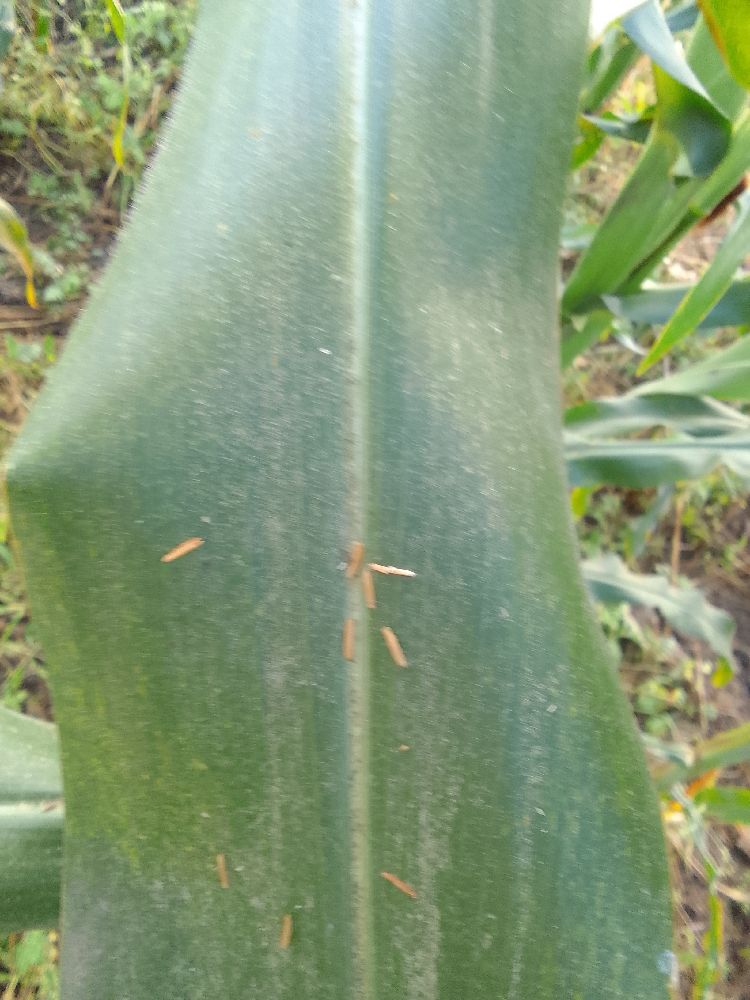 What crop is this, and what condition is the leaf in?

maize, healthy
